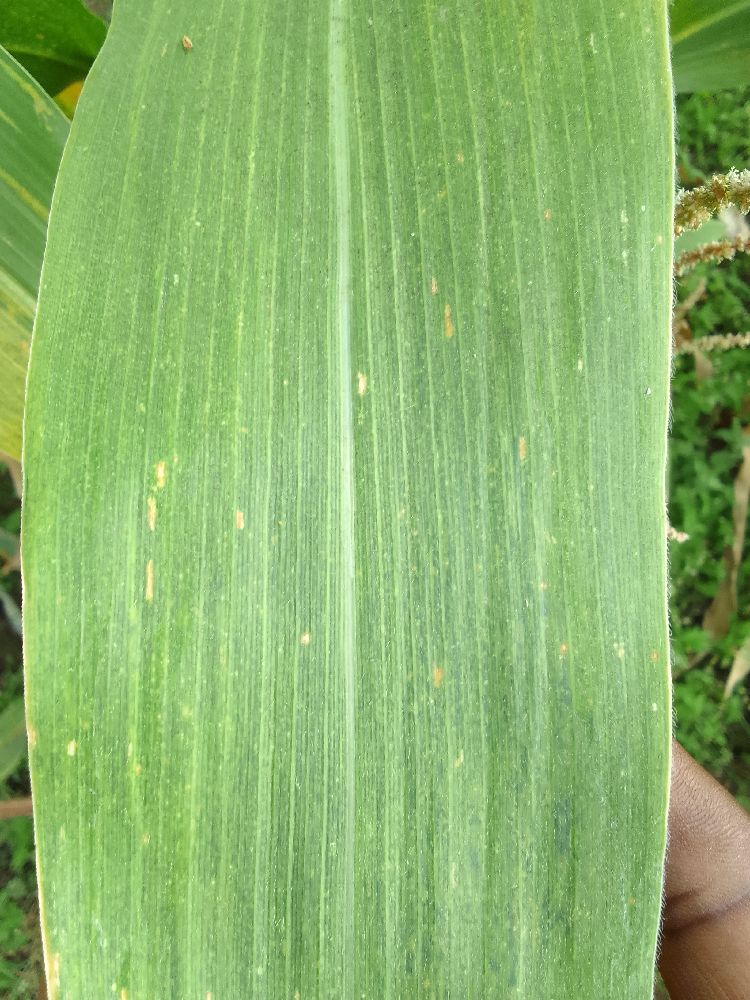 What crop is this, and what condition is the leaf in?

maize, maize lethal necrosis
